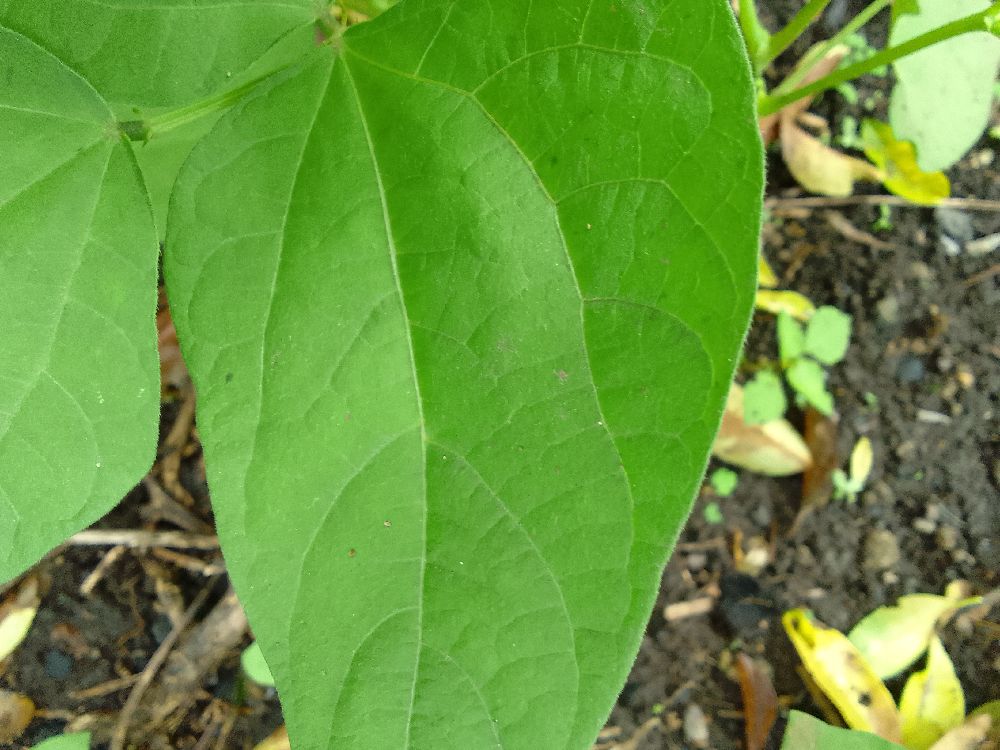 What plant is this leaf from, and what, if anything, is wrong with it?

common bean, healthy
